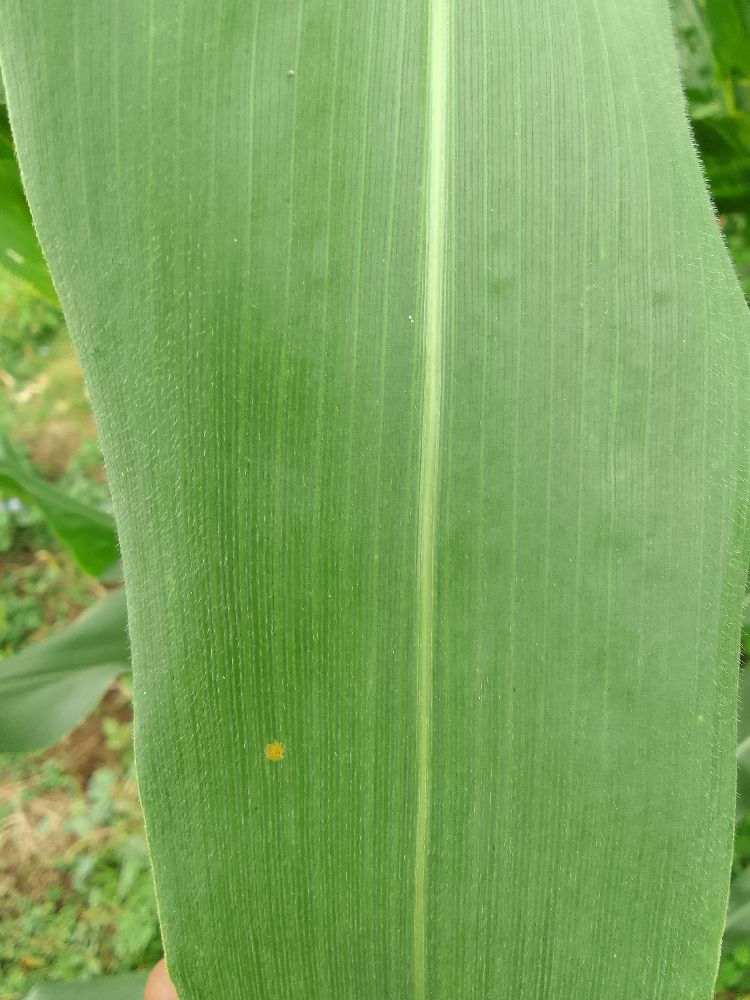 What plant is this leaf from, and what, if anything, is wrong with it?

maize, healthy
